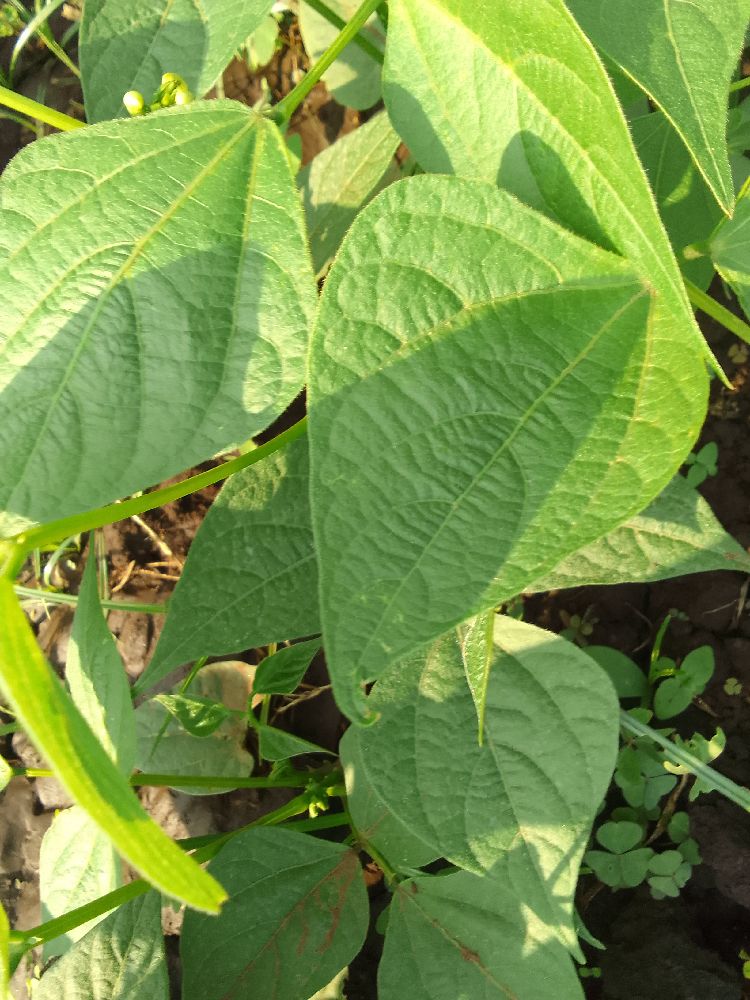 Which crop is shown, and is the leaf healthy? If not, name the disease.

common bean, healthy
